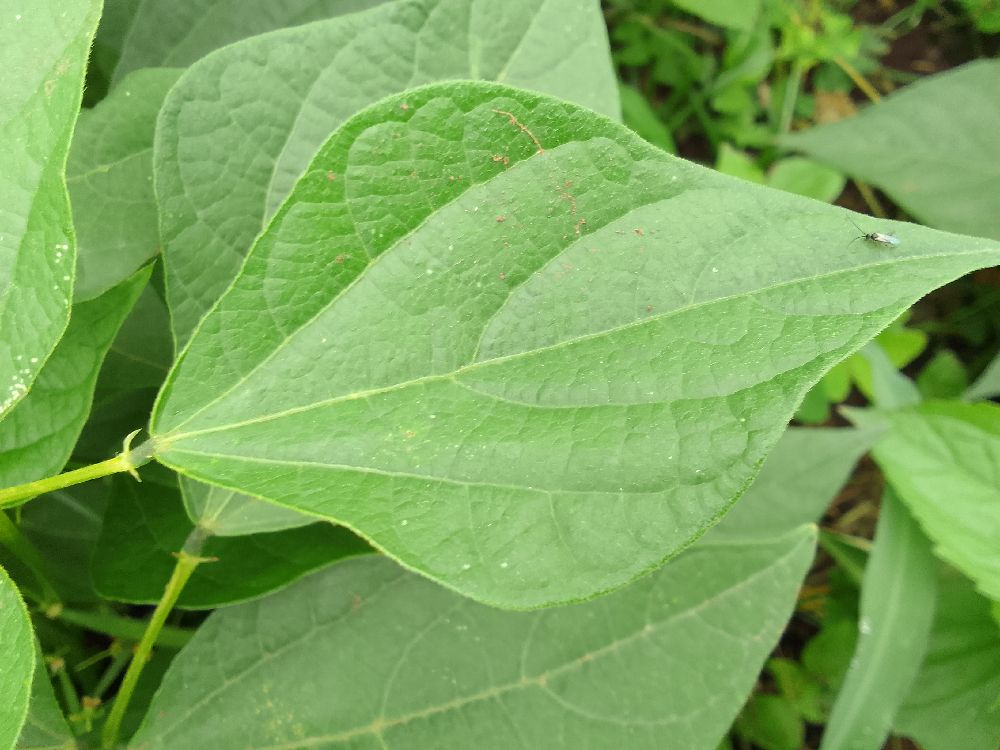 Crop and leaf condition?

common bean, healthy
